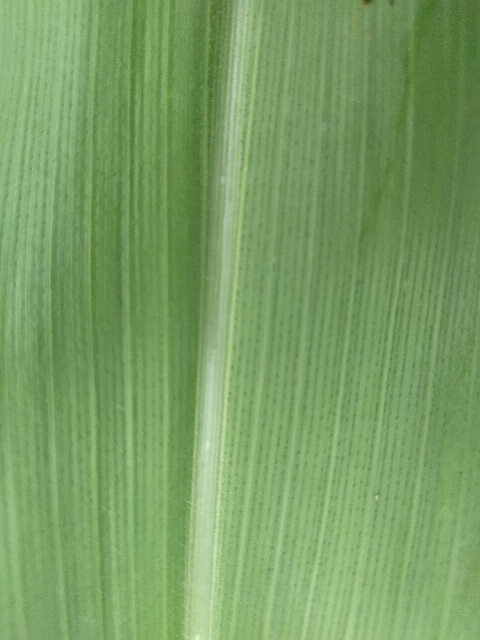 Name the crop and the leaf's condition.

maize, healthy
